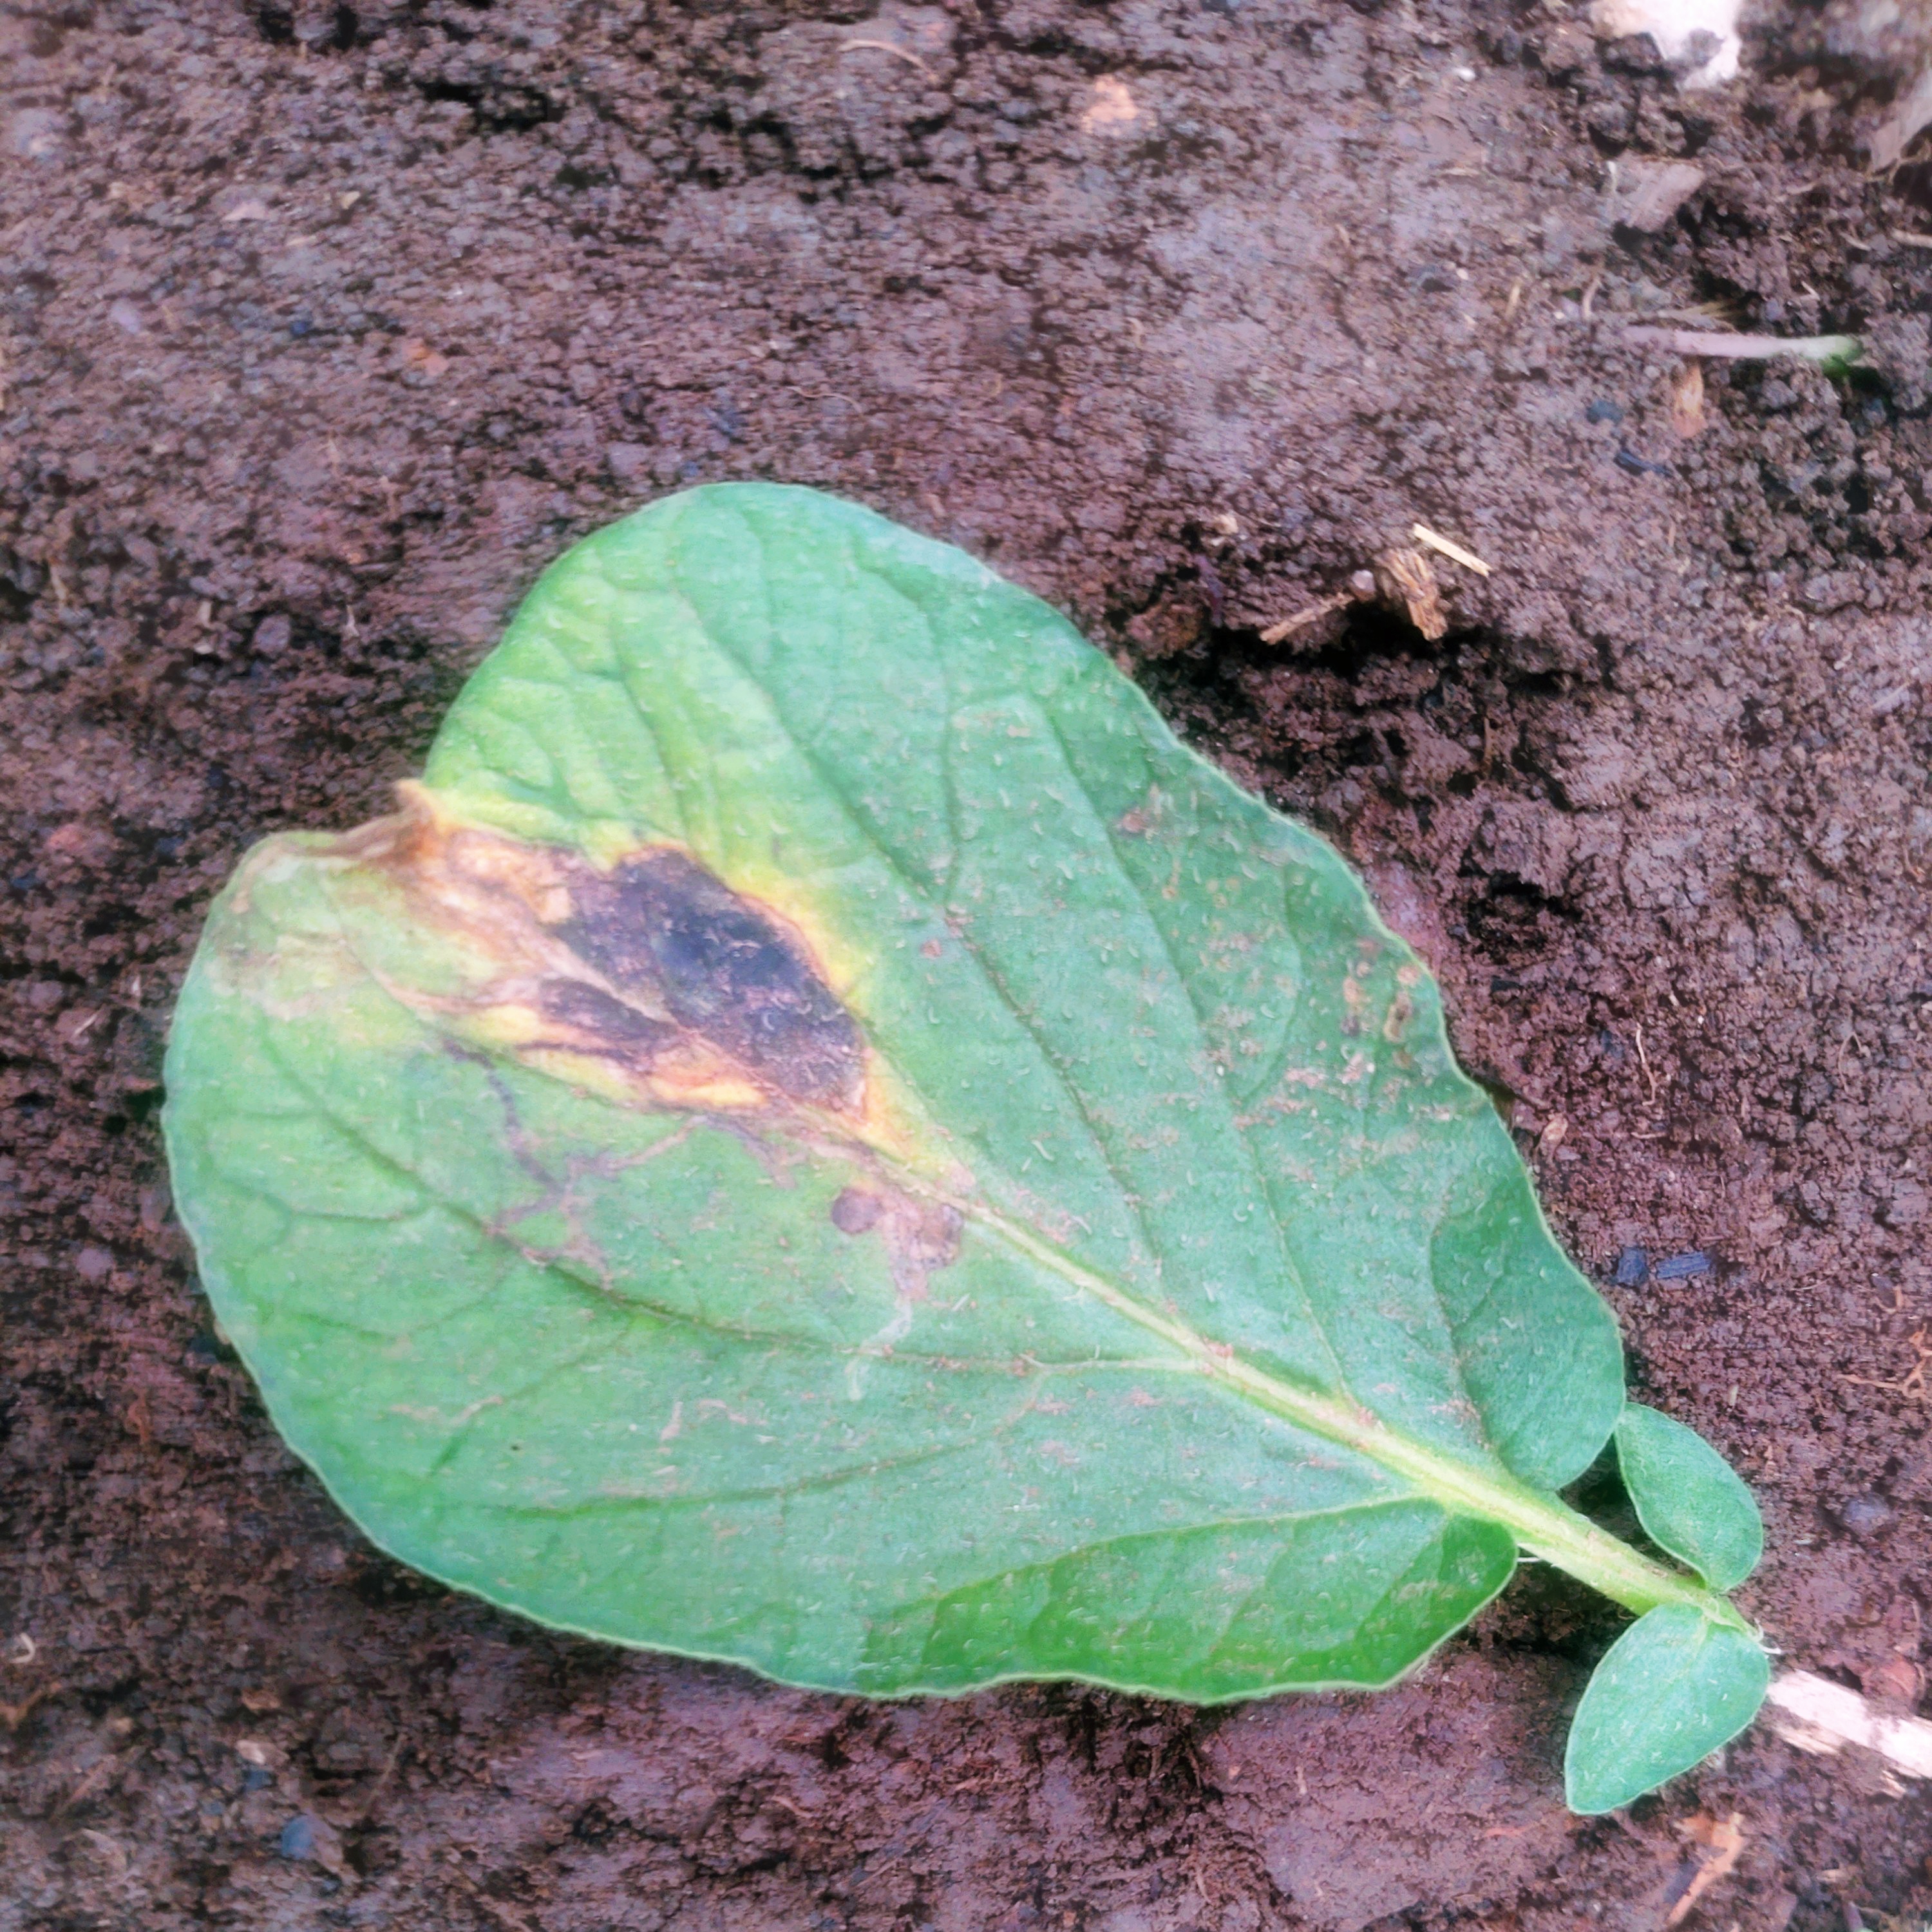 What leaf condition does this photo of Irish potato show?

late blight
